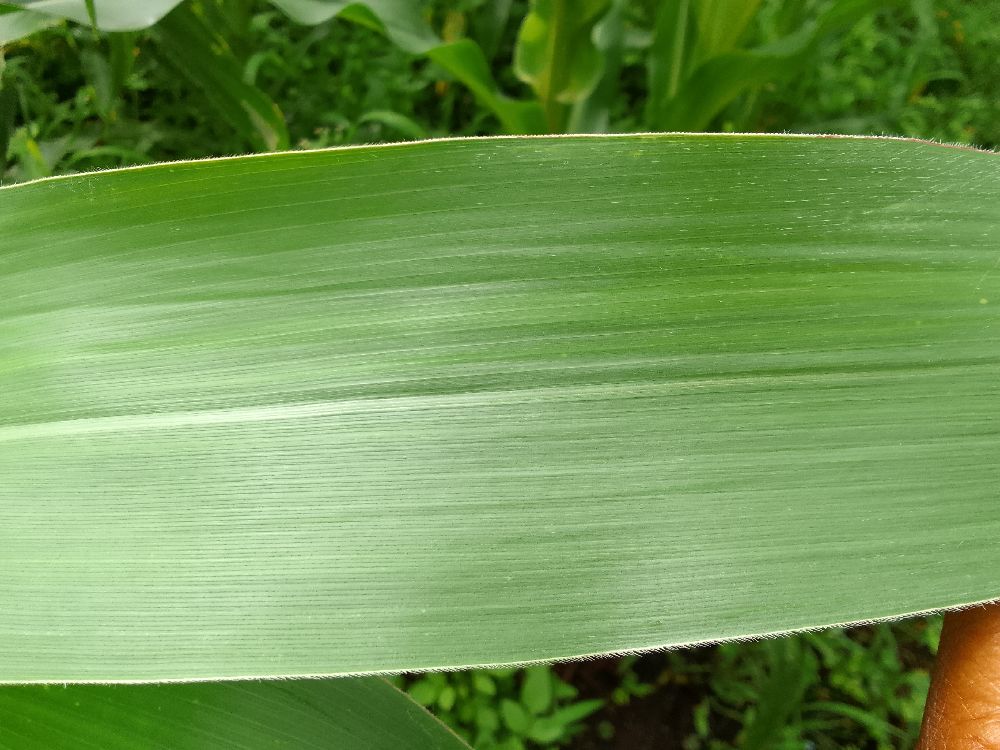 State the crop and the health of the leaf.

maize, healthy
